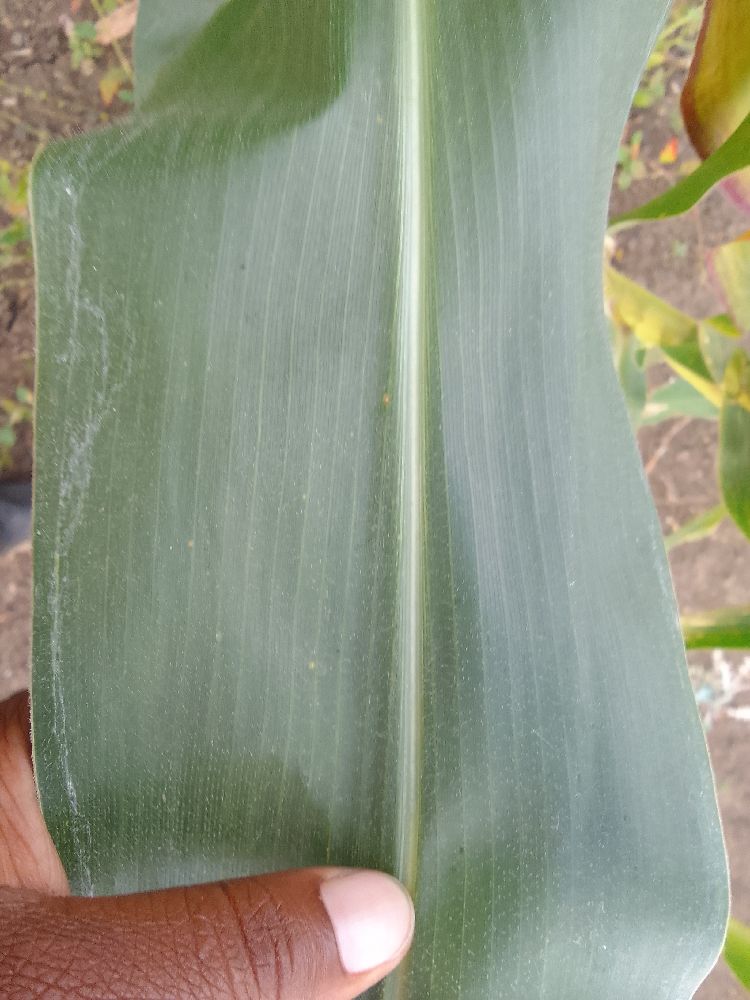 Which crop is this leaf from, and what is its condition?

maize, healthy
